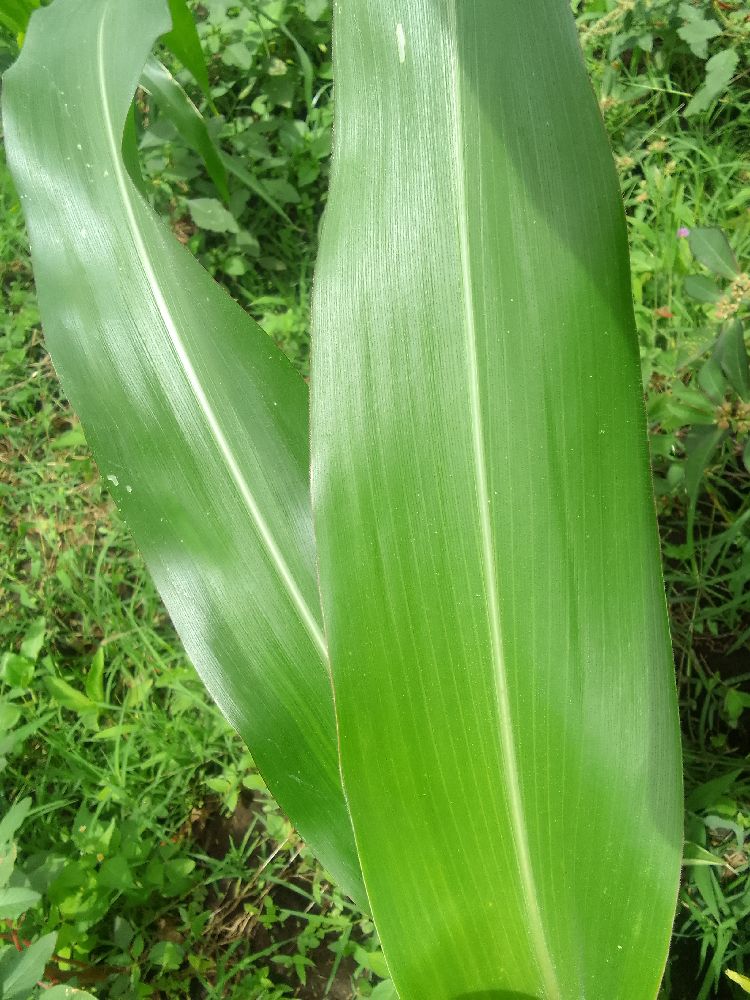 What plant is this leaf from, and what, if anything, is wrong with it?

maize, healthy
